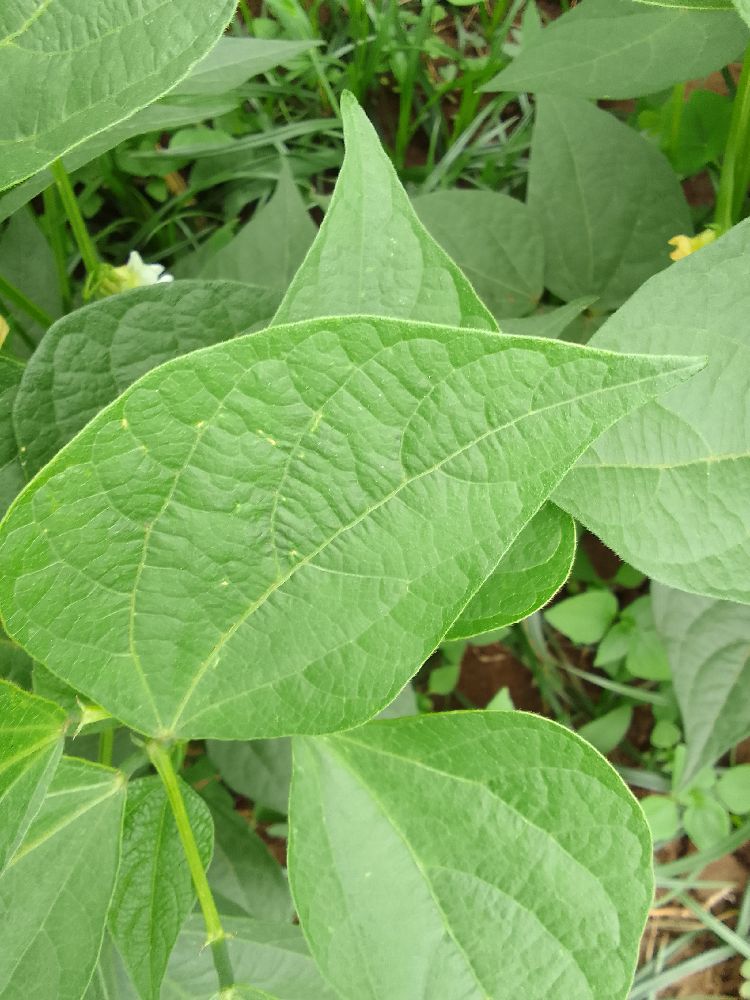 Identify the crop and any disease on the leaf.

common bean, healthy
